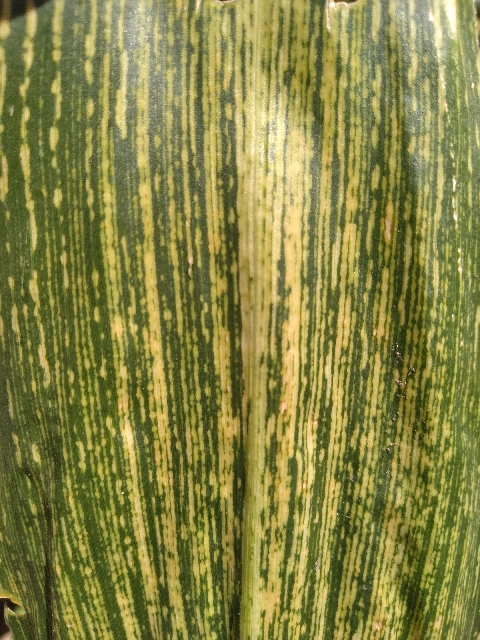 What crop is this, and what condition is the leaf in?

maize, maize streak virus
